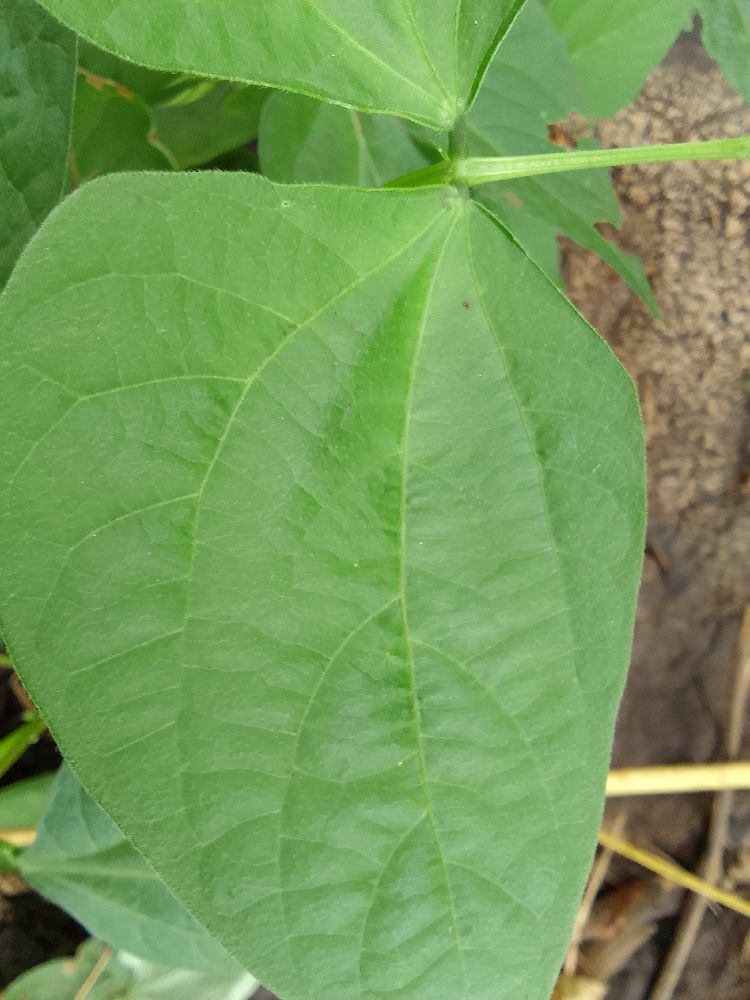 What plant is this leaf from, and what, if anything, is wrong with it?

common bean, healthy
